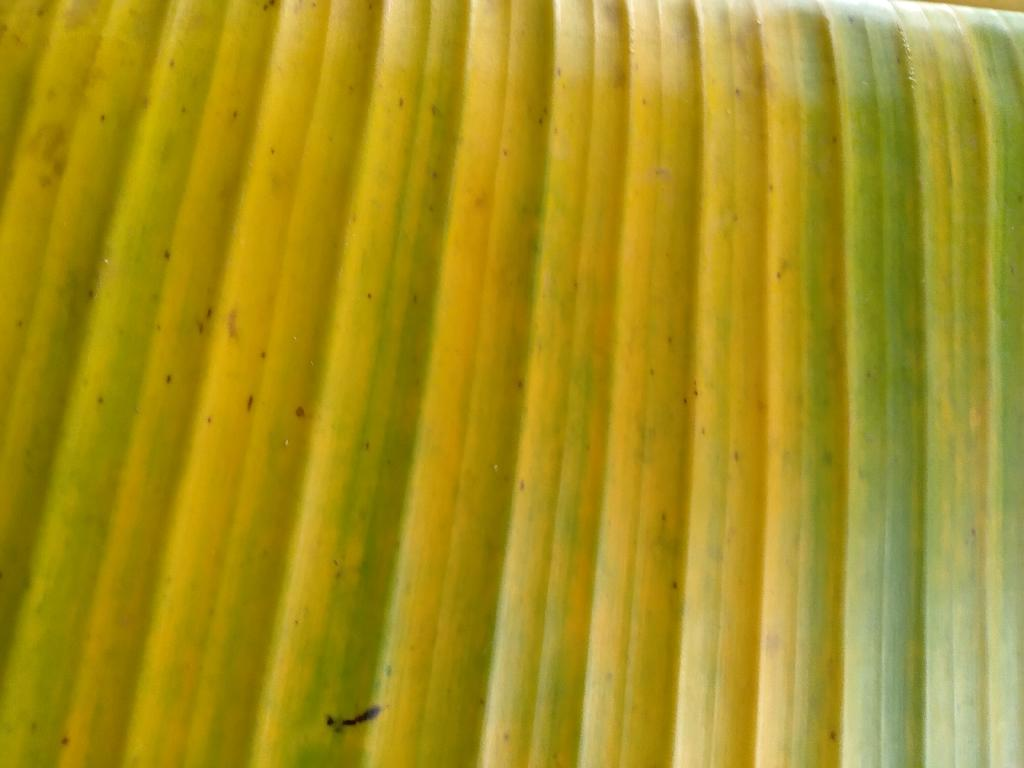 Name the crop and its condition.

banana, fusarium wilt race 1
